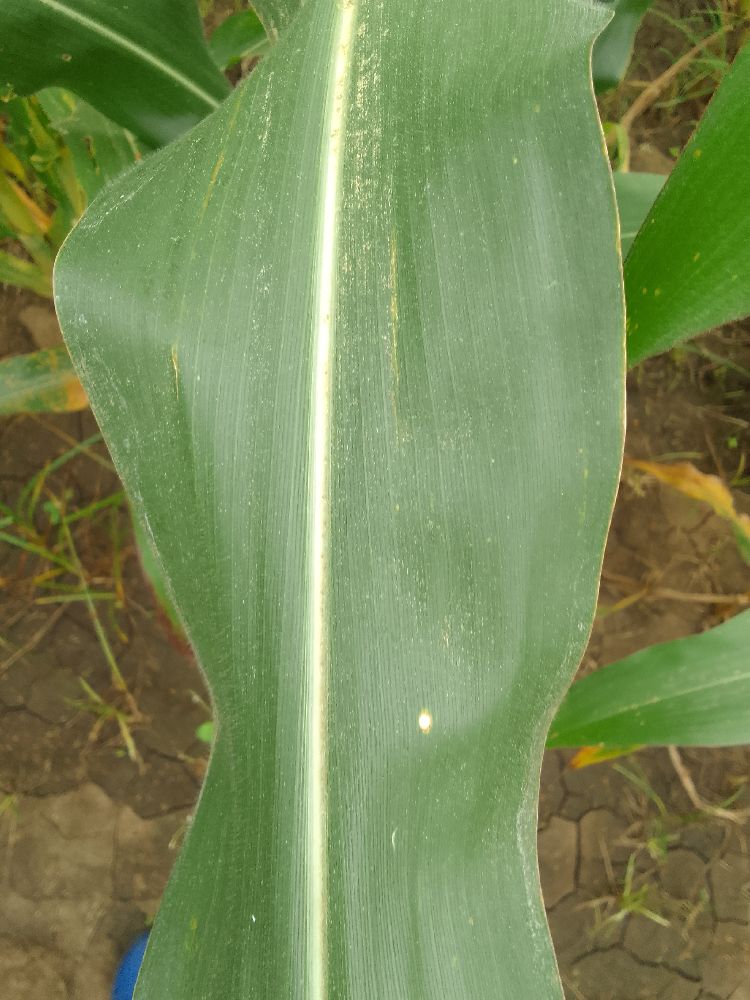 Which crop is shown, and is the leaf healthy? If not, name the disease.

maize, healthy
